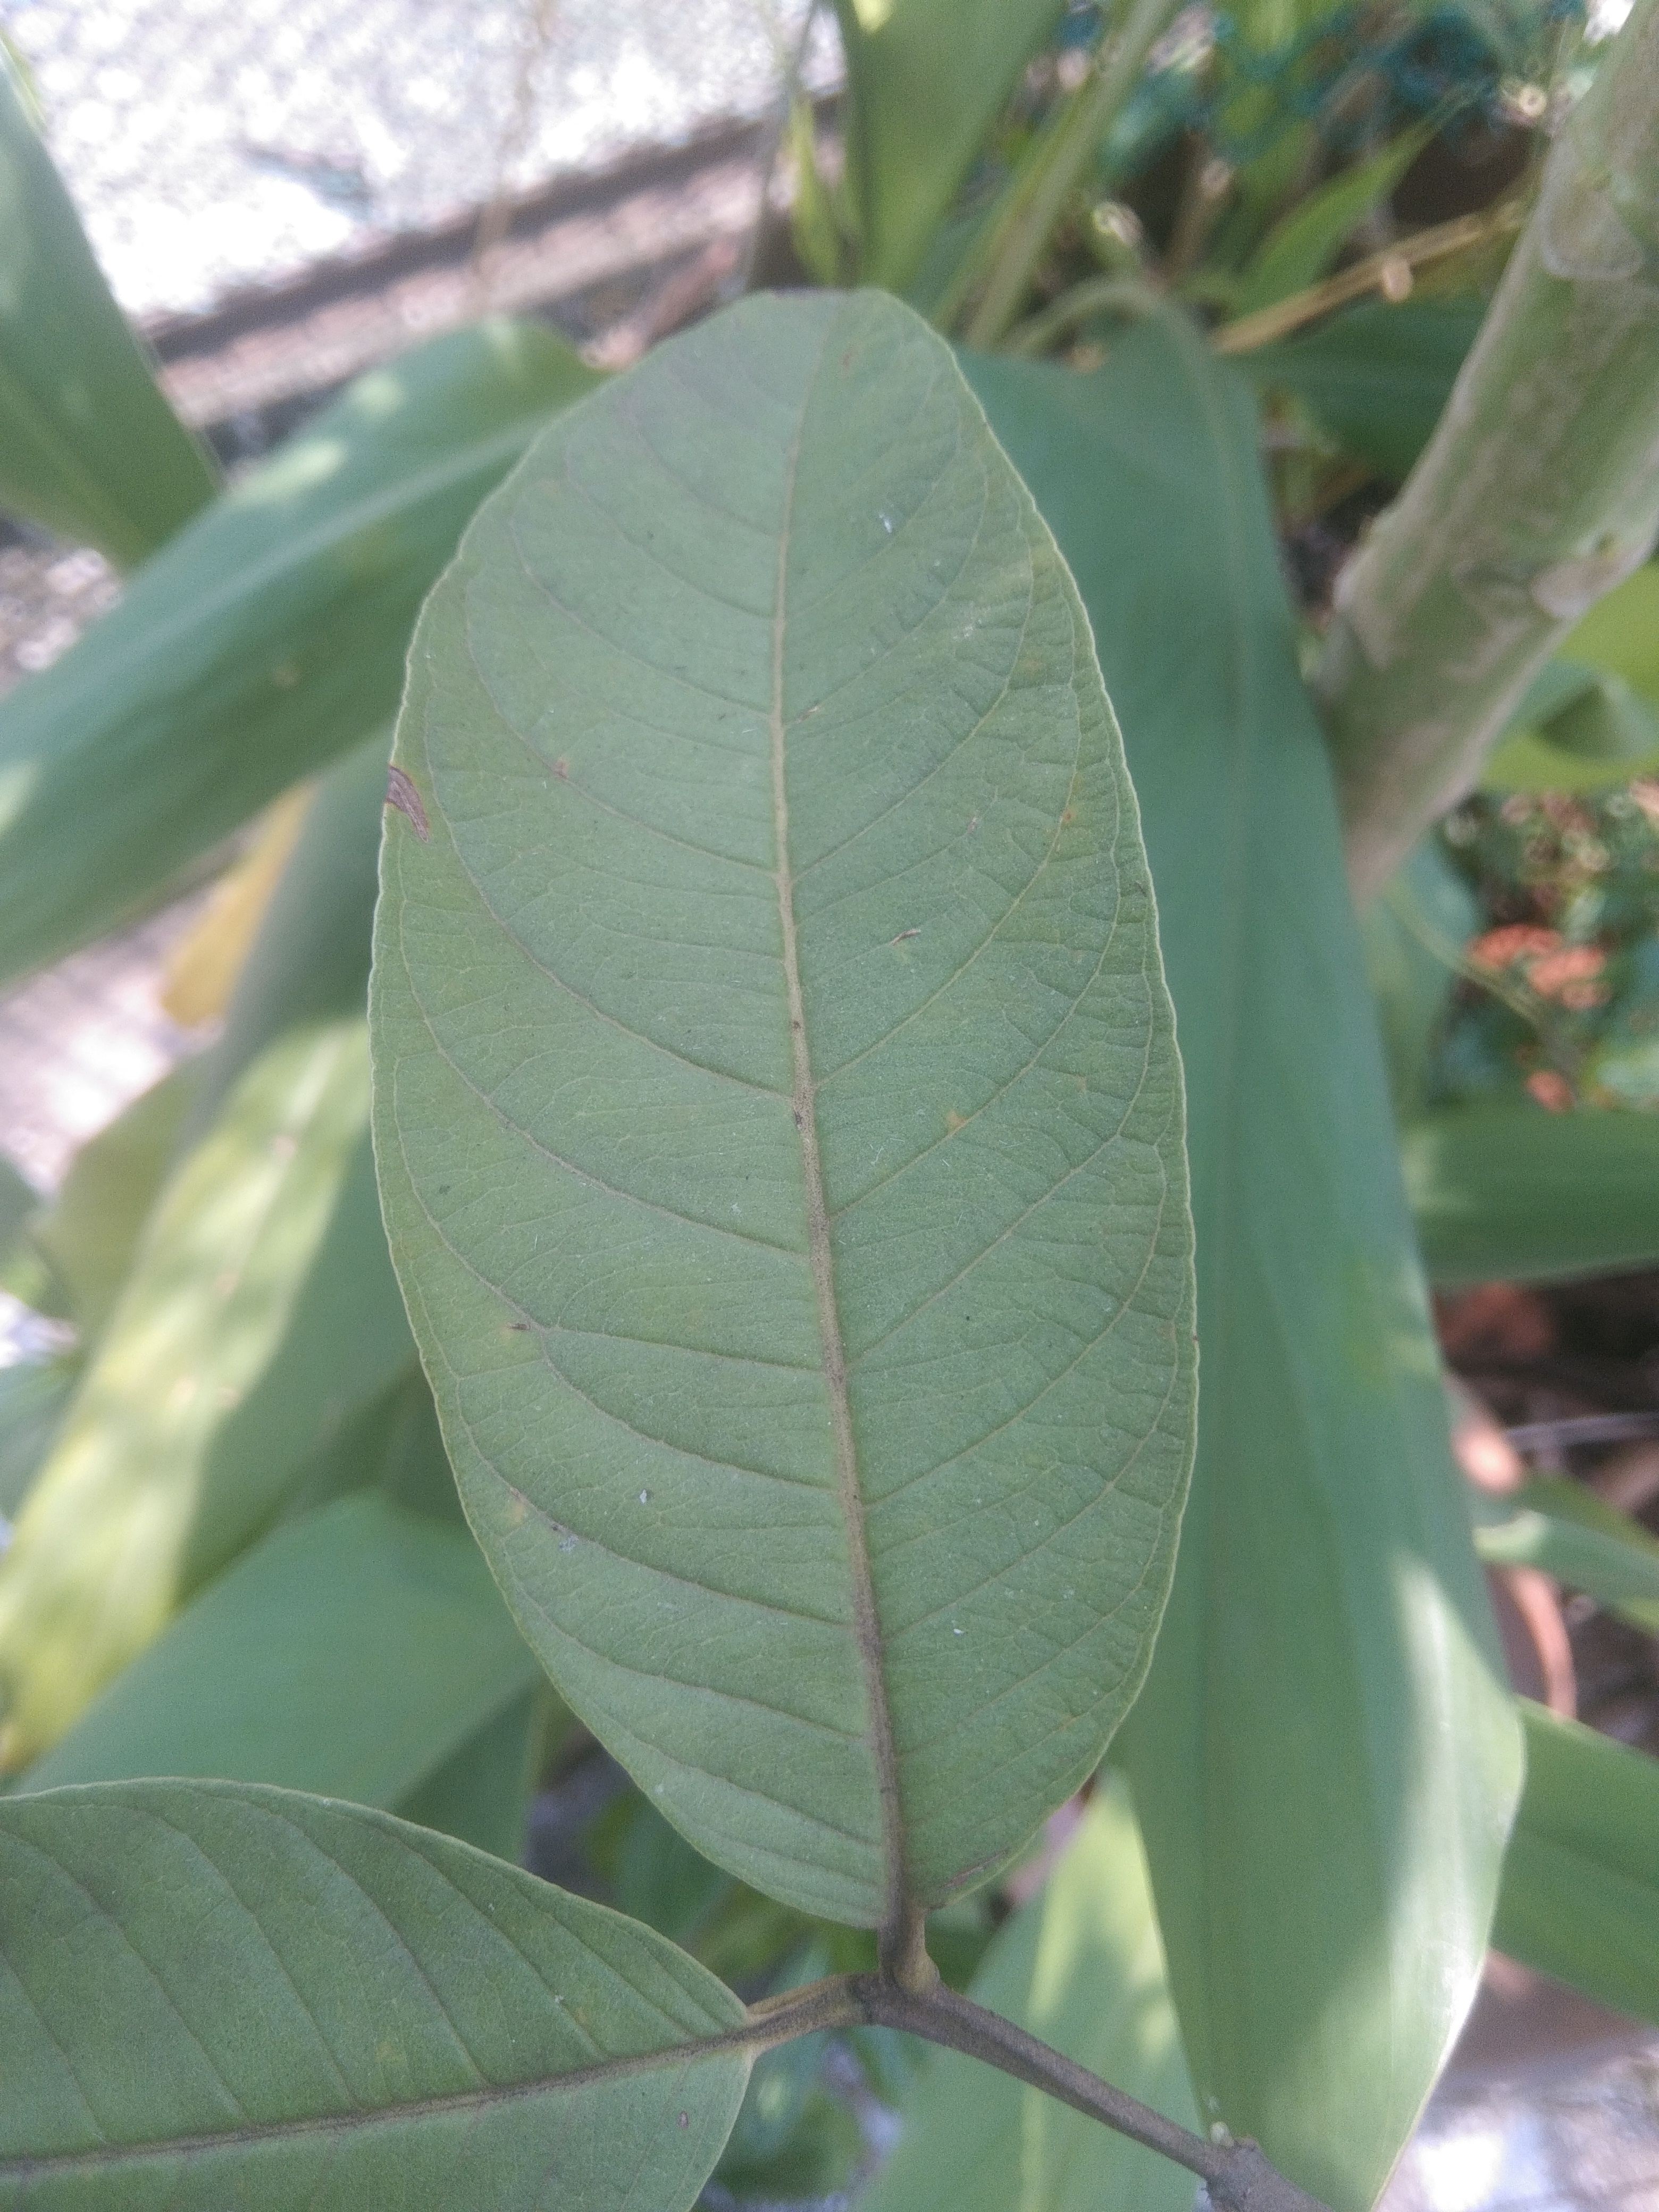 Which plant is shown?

guava
